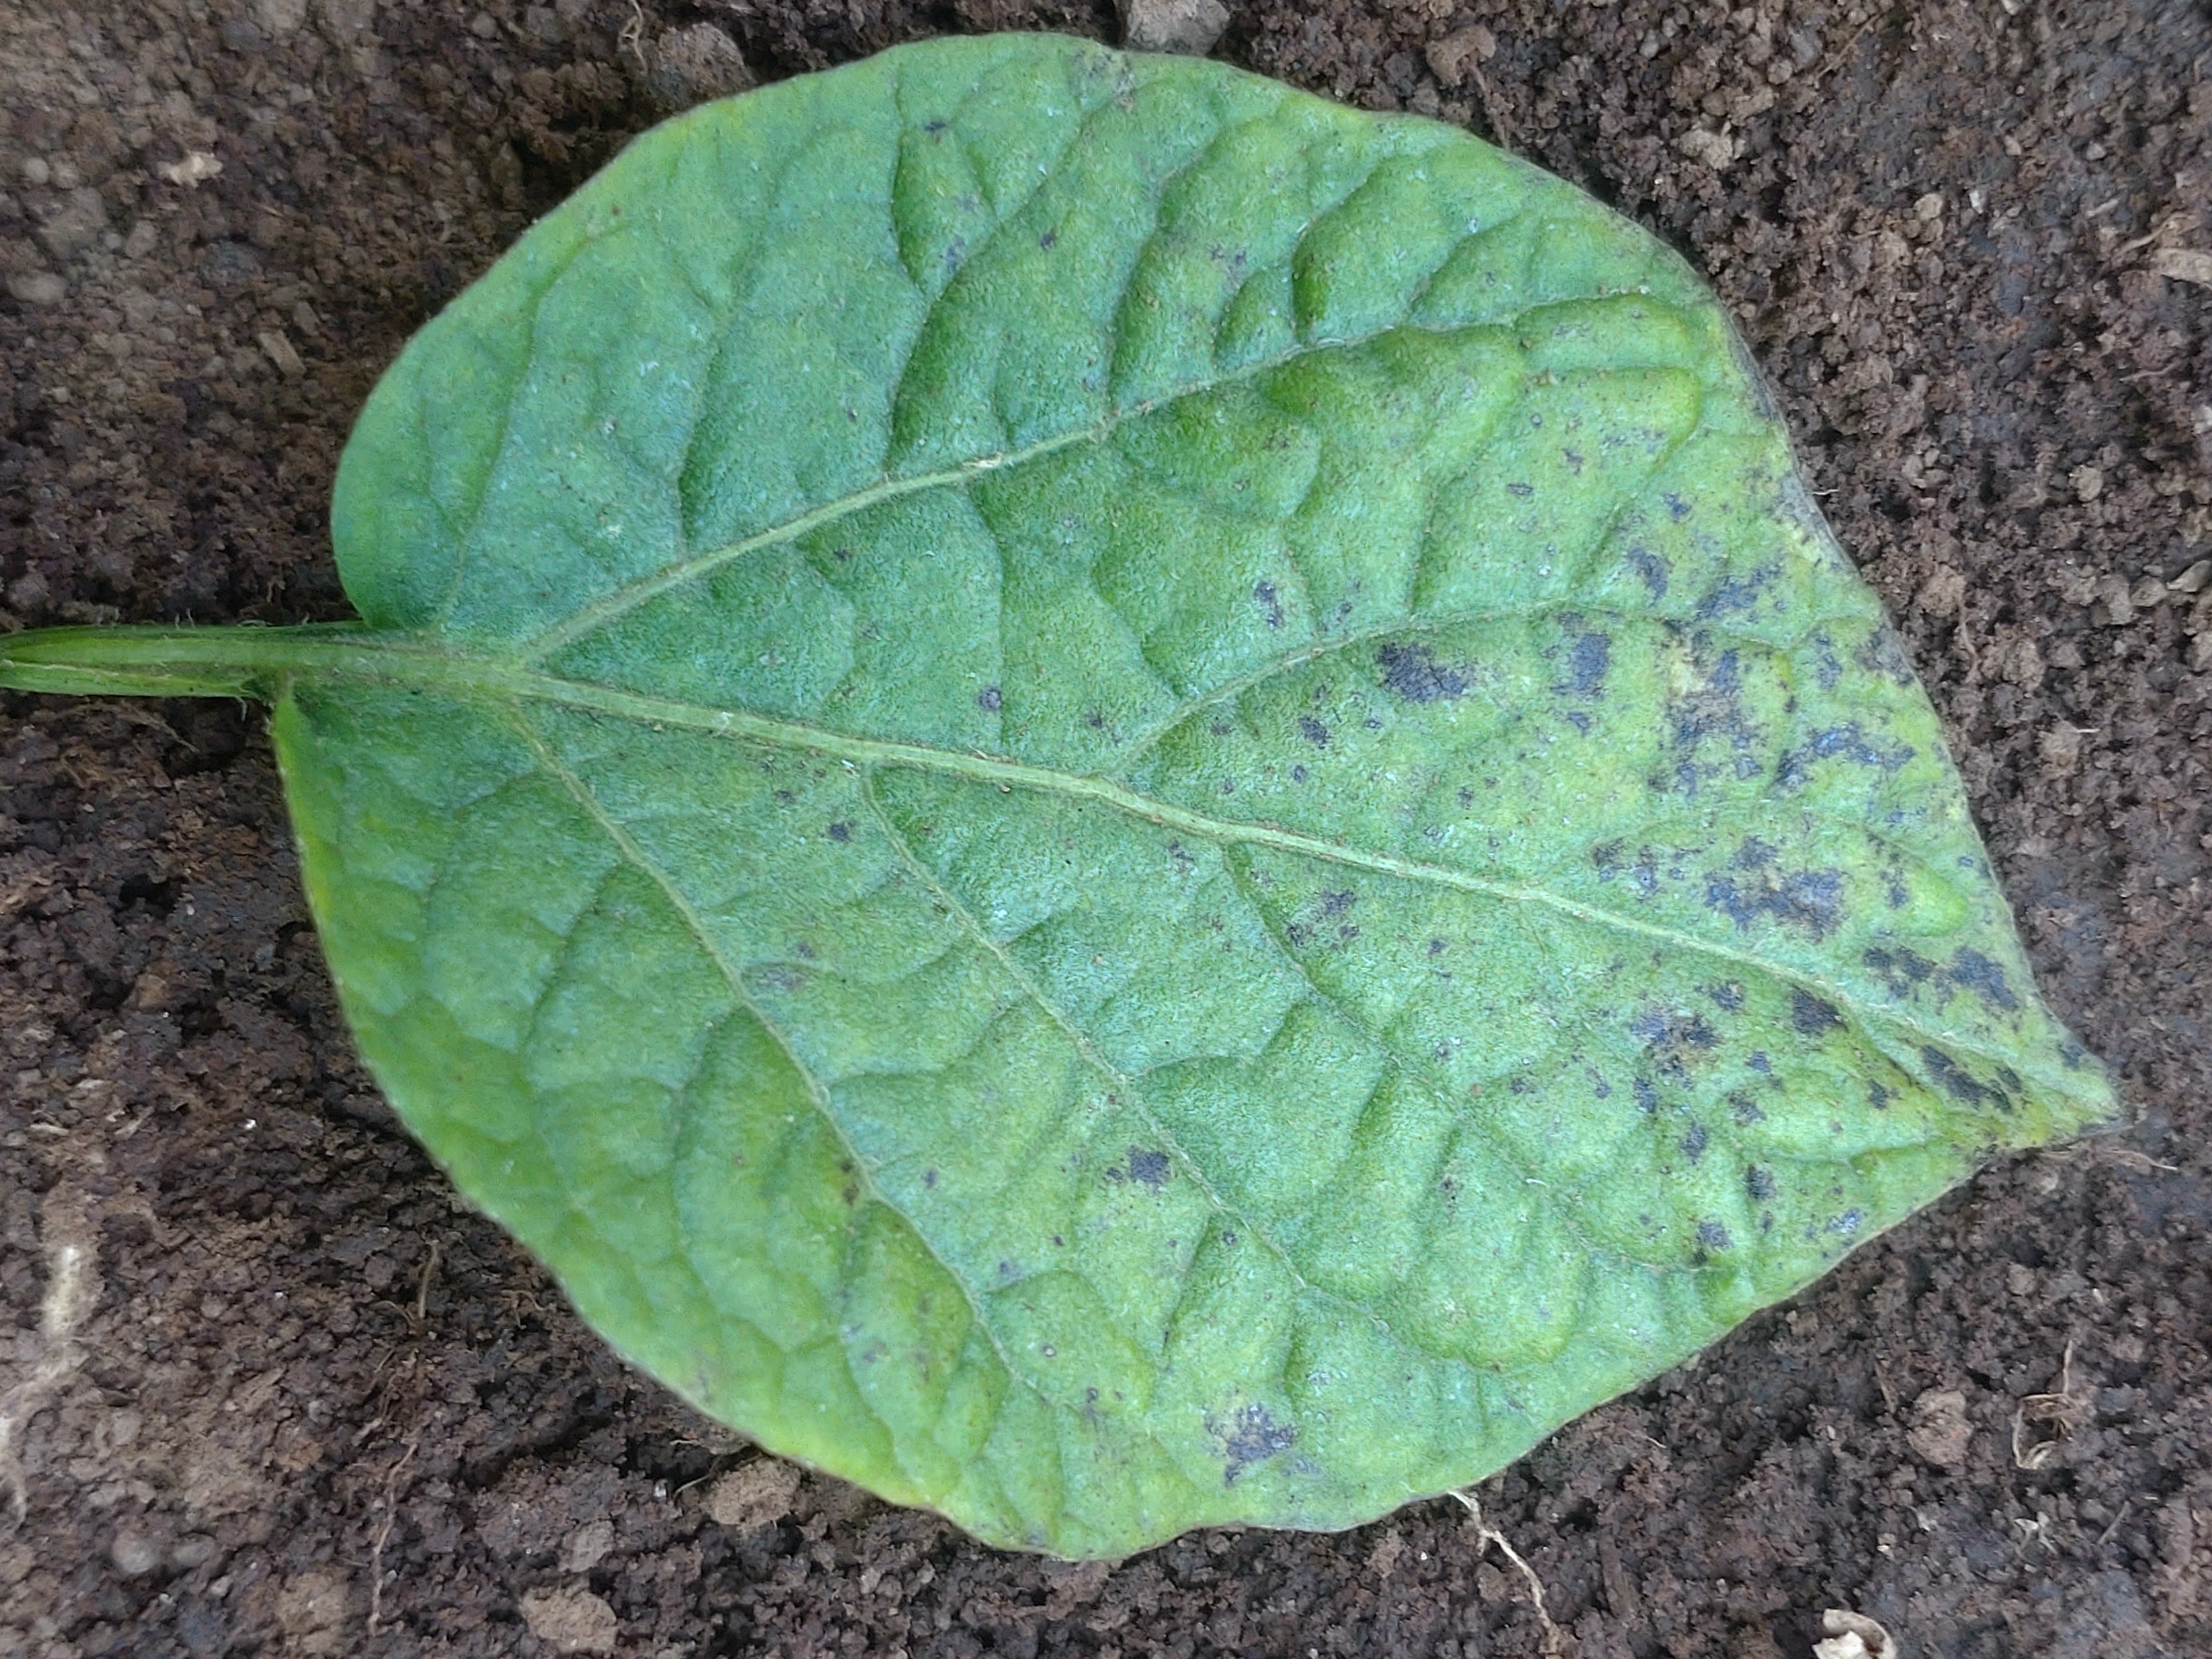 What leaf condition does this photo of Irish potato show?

late blight
